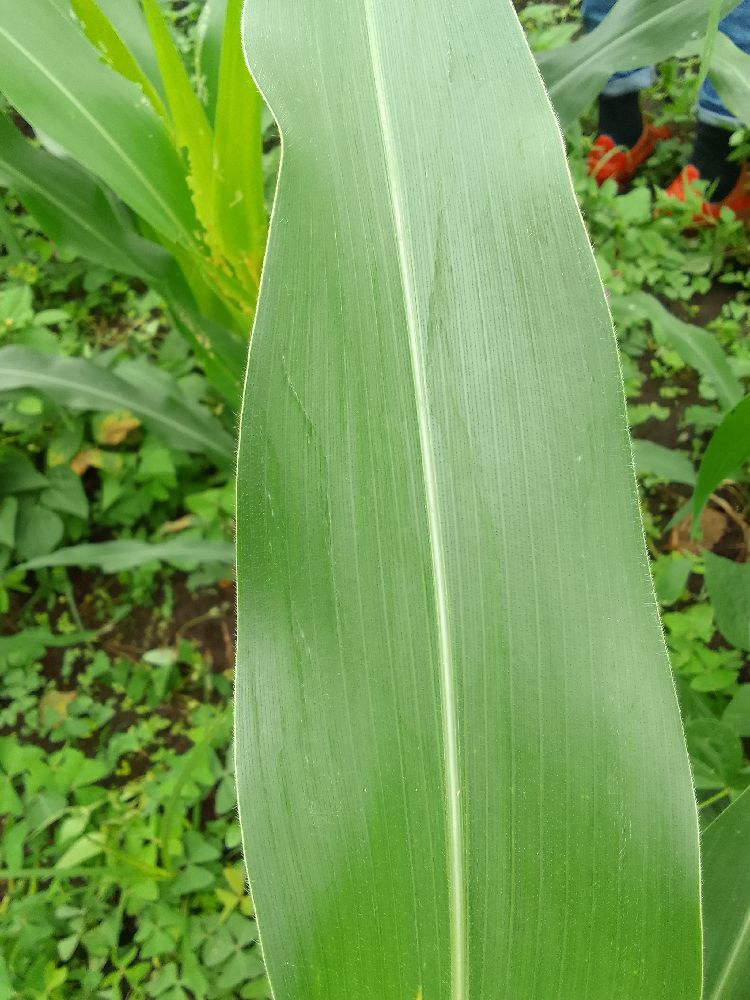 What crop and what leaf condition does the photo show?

maize, healthy
